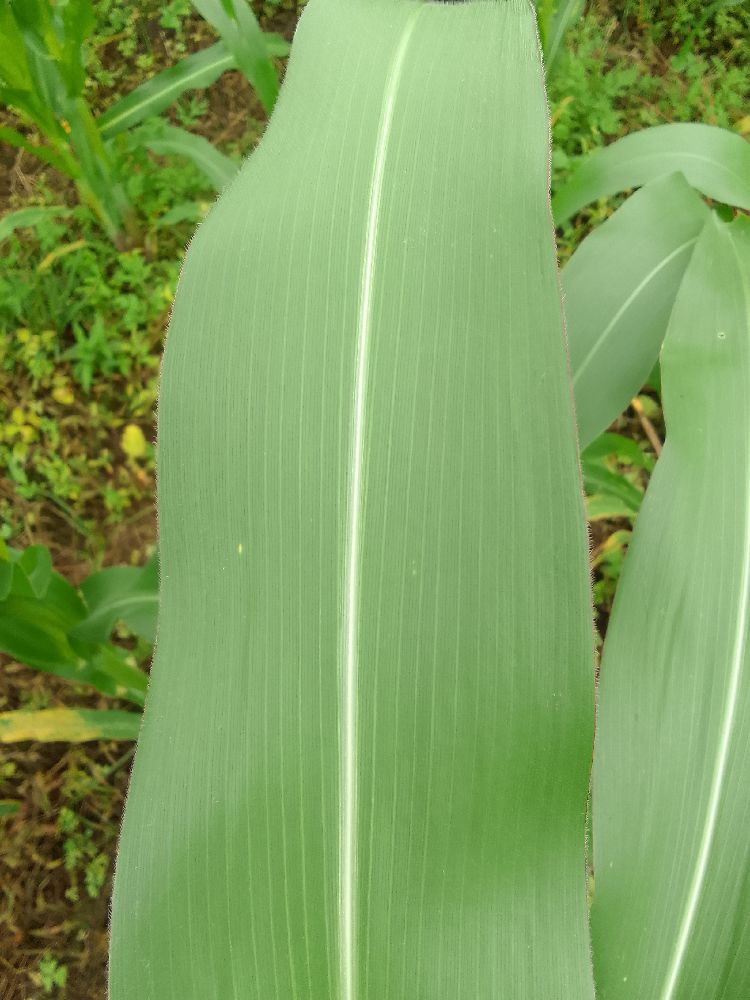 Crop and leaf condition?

maize, healthy
